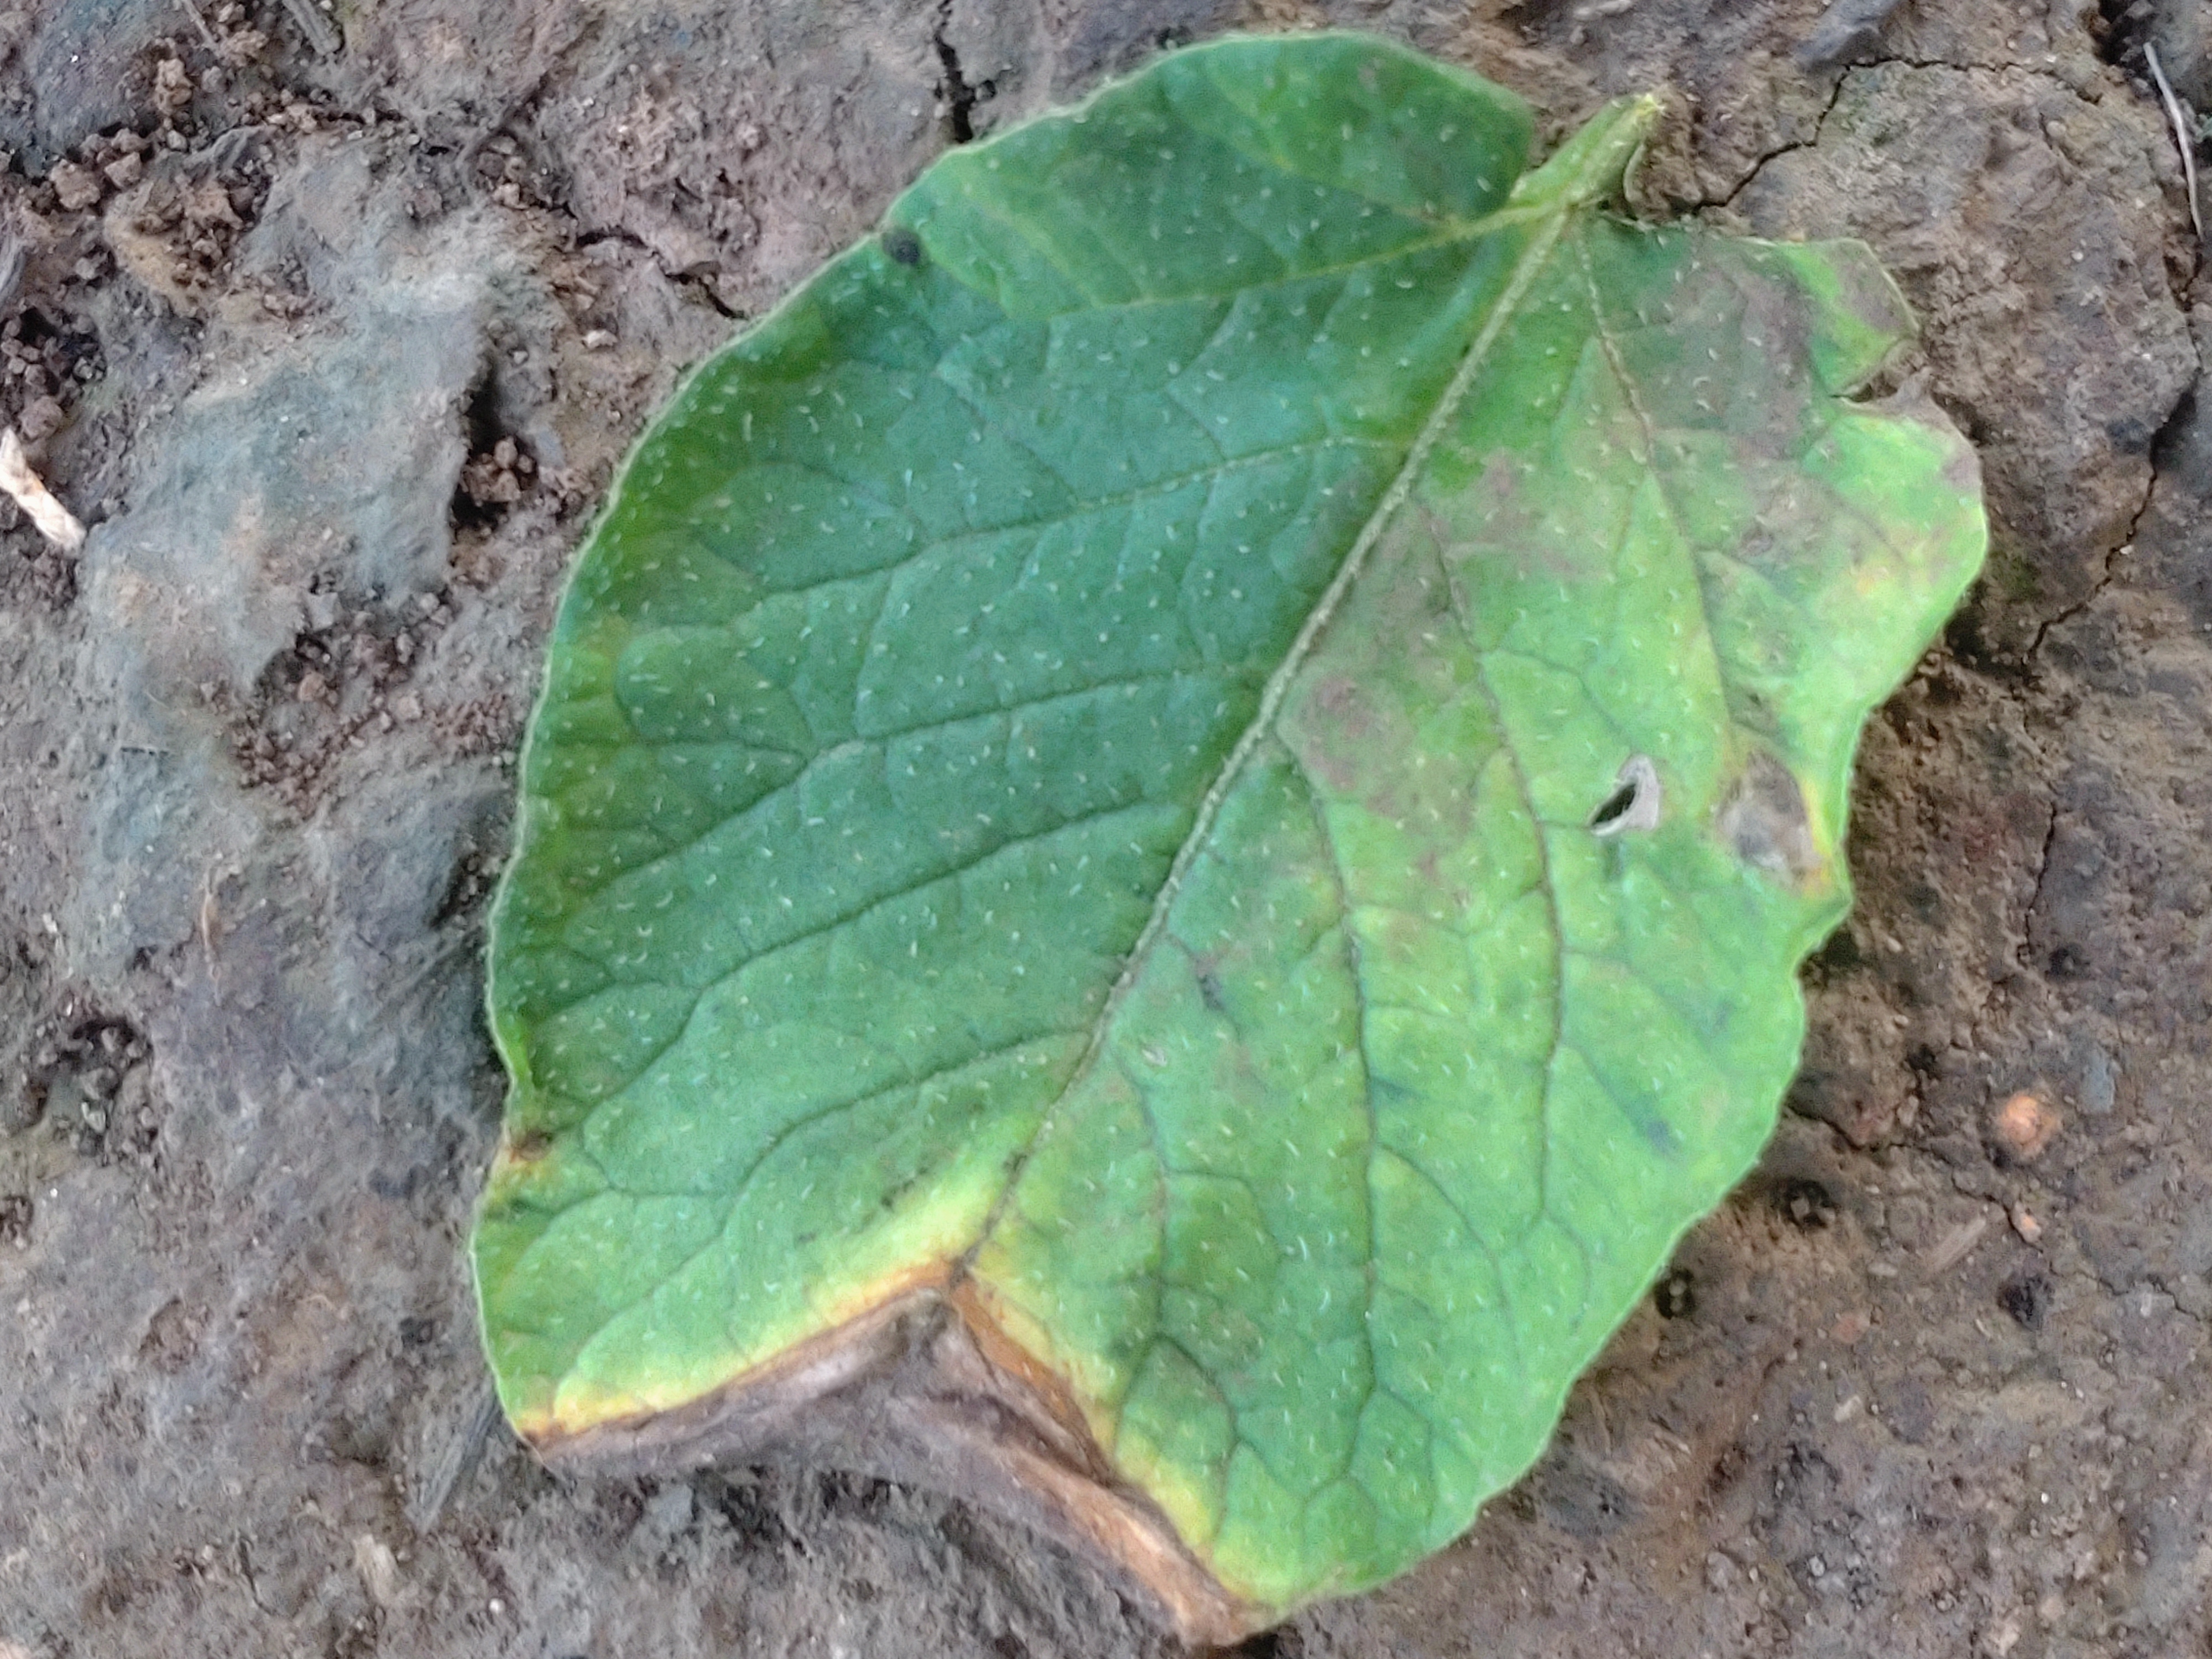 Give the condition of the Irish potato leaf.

early blight
